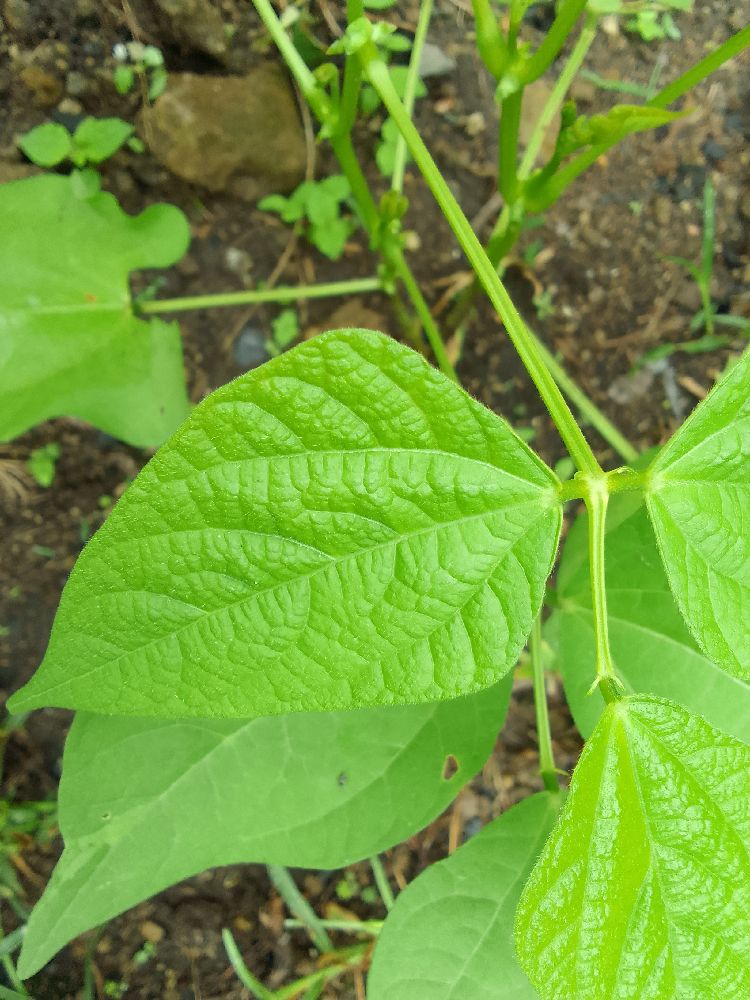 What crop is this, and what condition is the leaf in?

common bean, healthy
